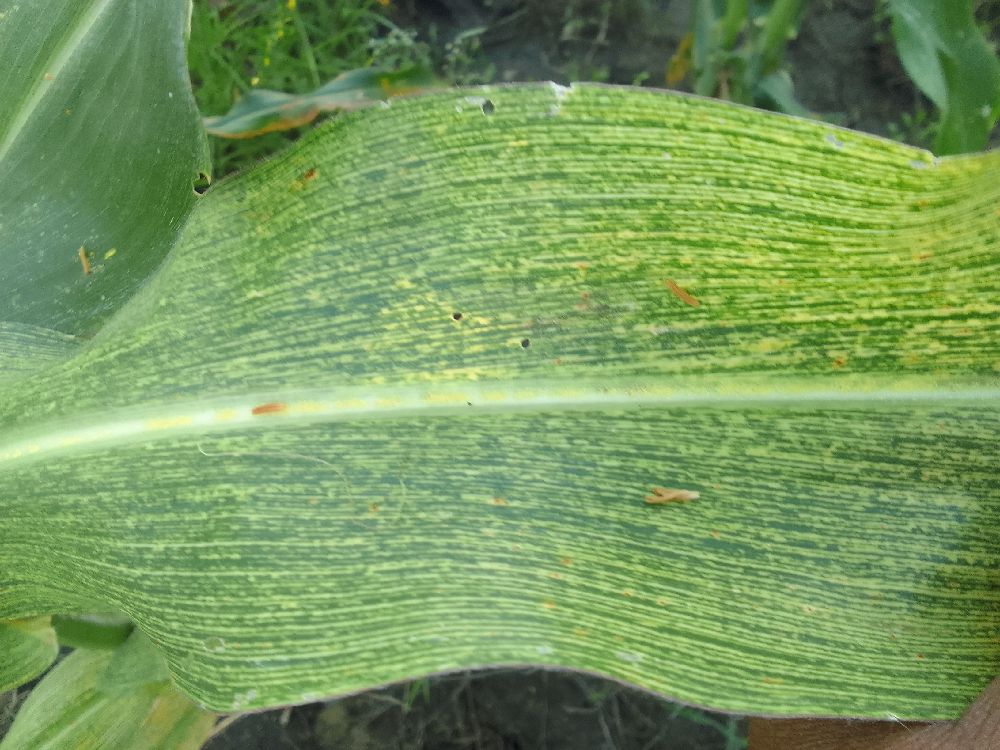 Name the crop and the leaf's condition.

maize, maize streak virus
